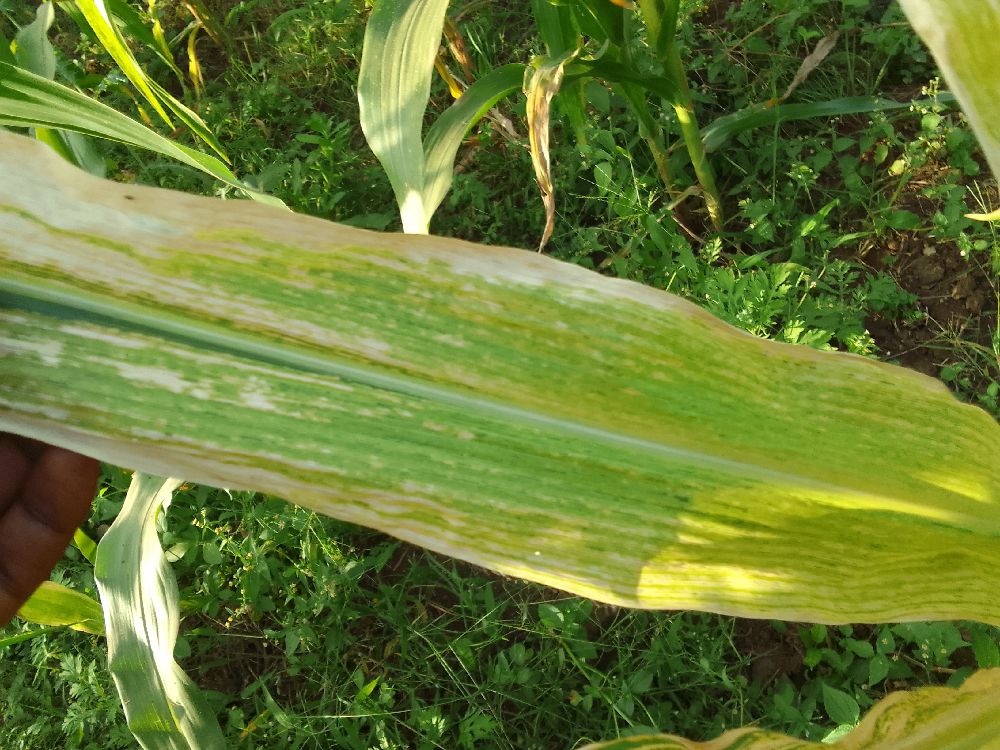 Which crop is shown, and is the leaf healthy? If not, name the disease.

maize, maize lethal necrosis
